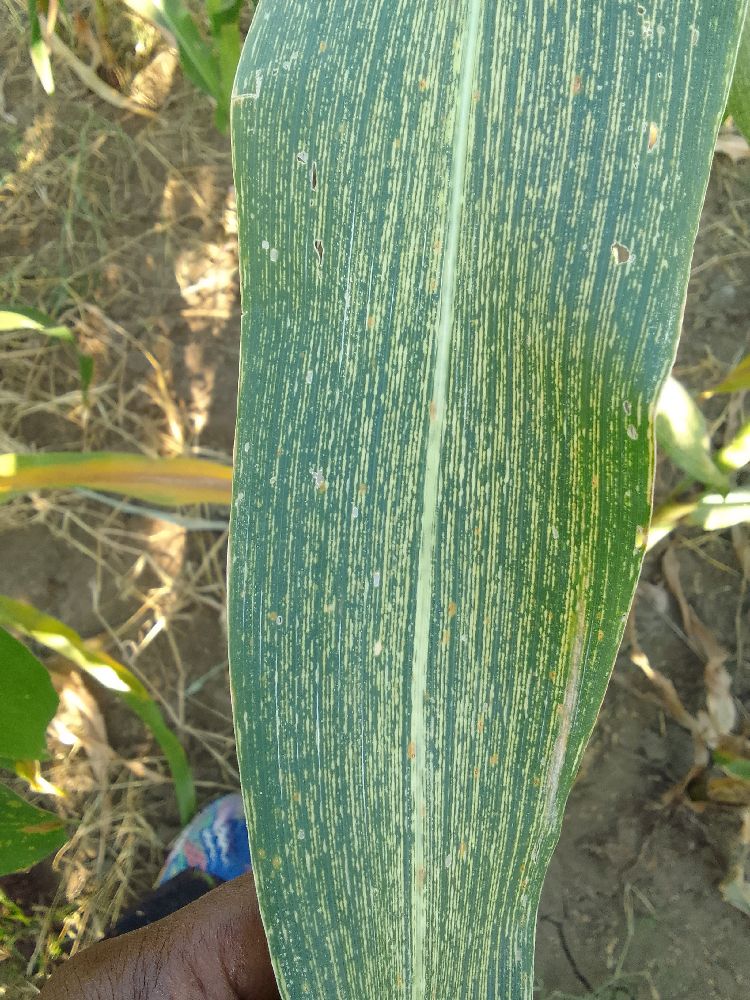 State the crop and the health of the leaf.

maize, maize streak virus
